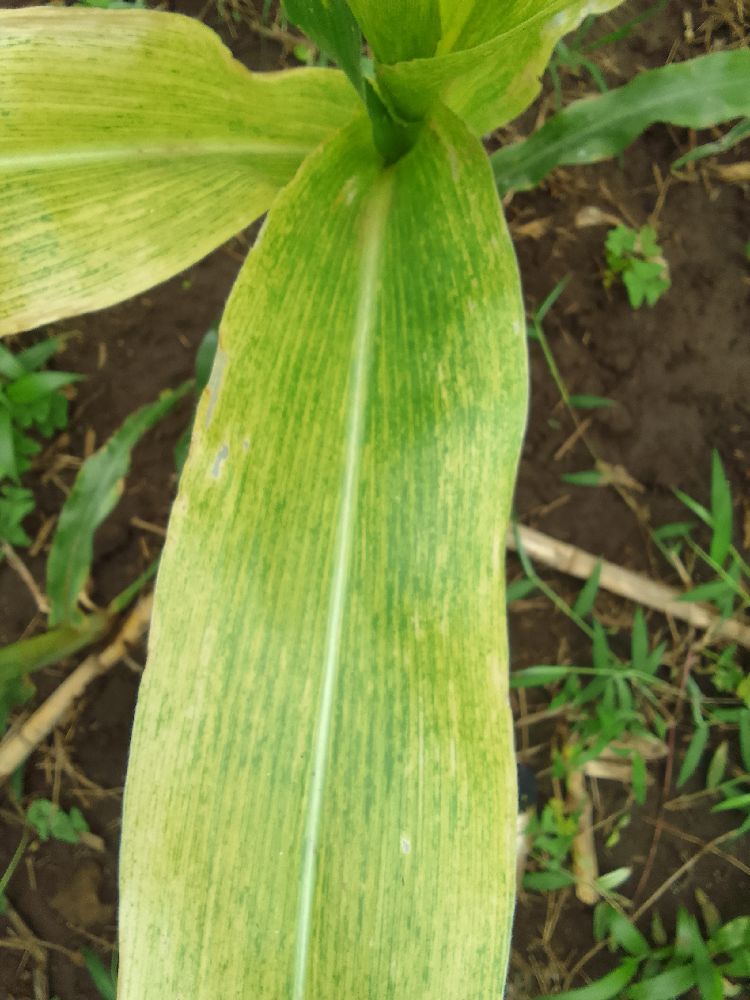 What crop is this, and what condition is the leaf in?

maize, maize lethal necrosis
